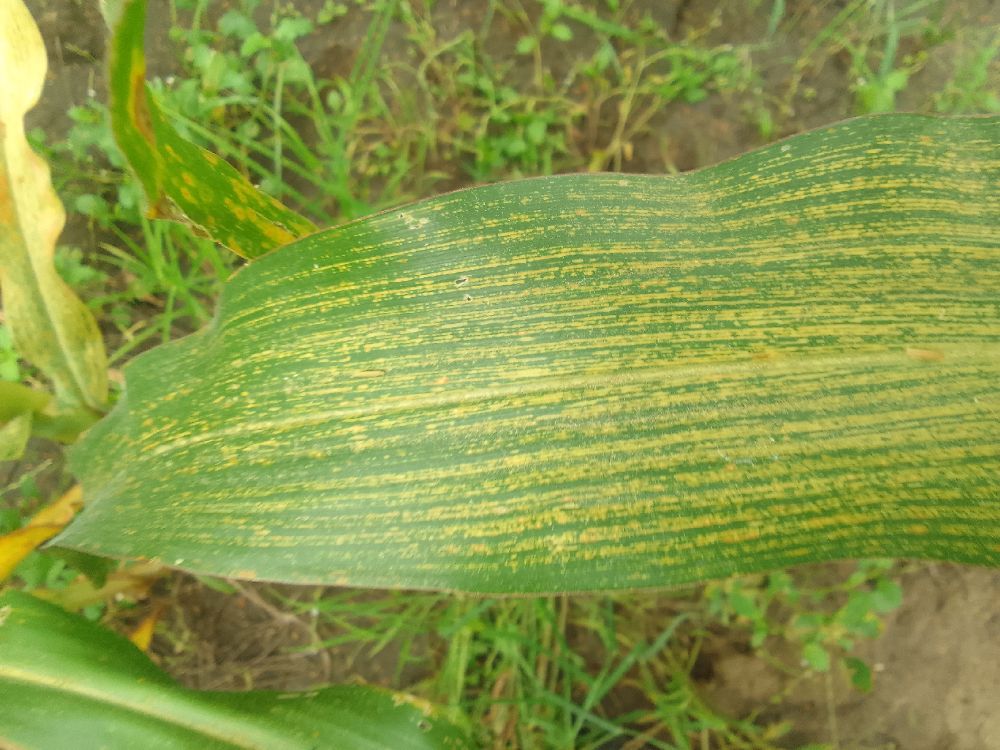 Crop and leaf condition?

maize, maize streak virus
